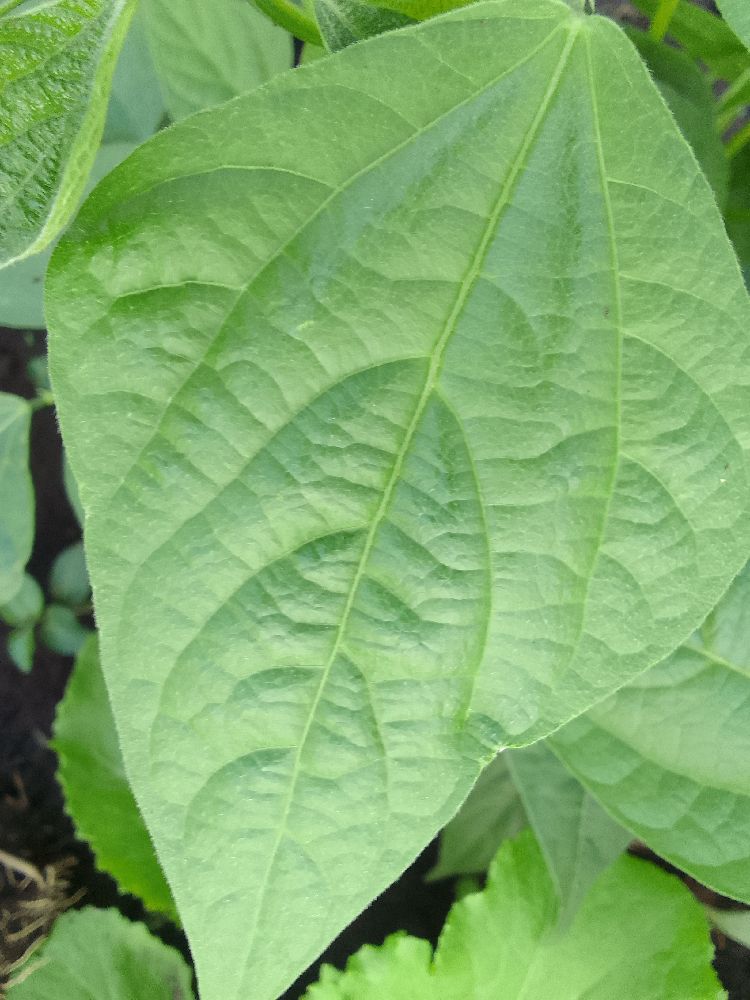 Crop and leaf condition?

common bean, healthy
